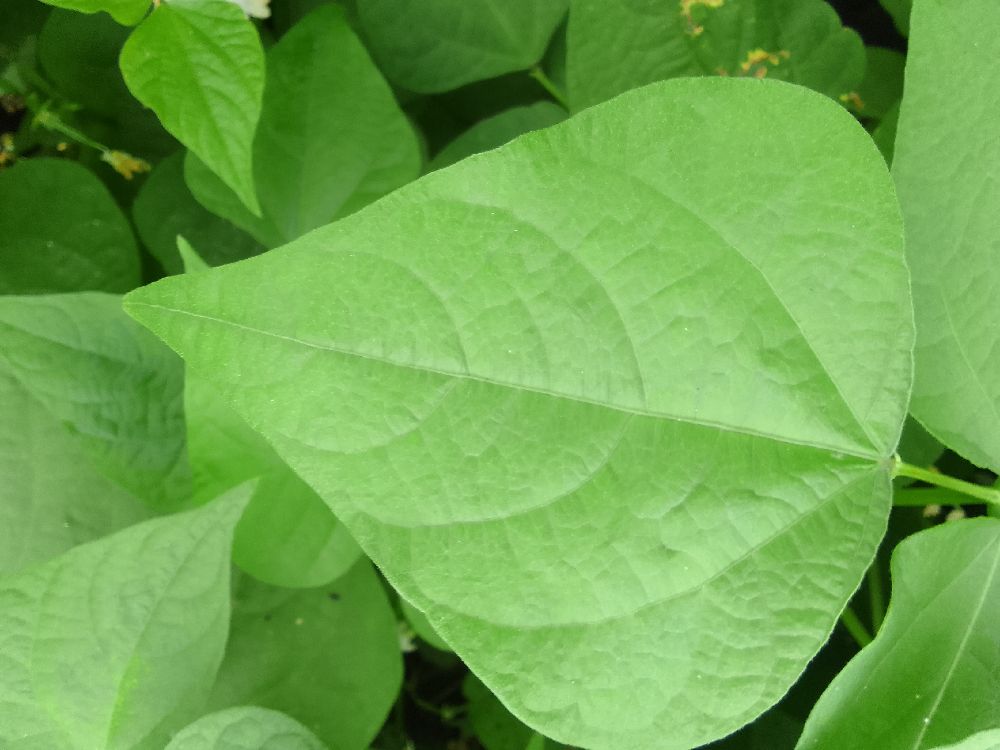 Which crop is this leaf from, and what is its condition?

common bean, healthy
